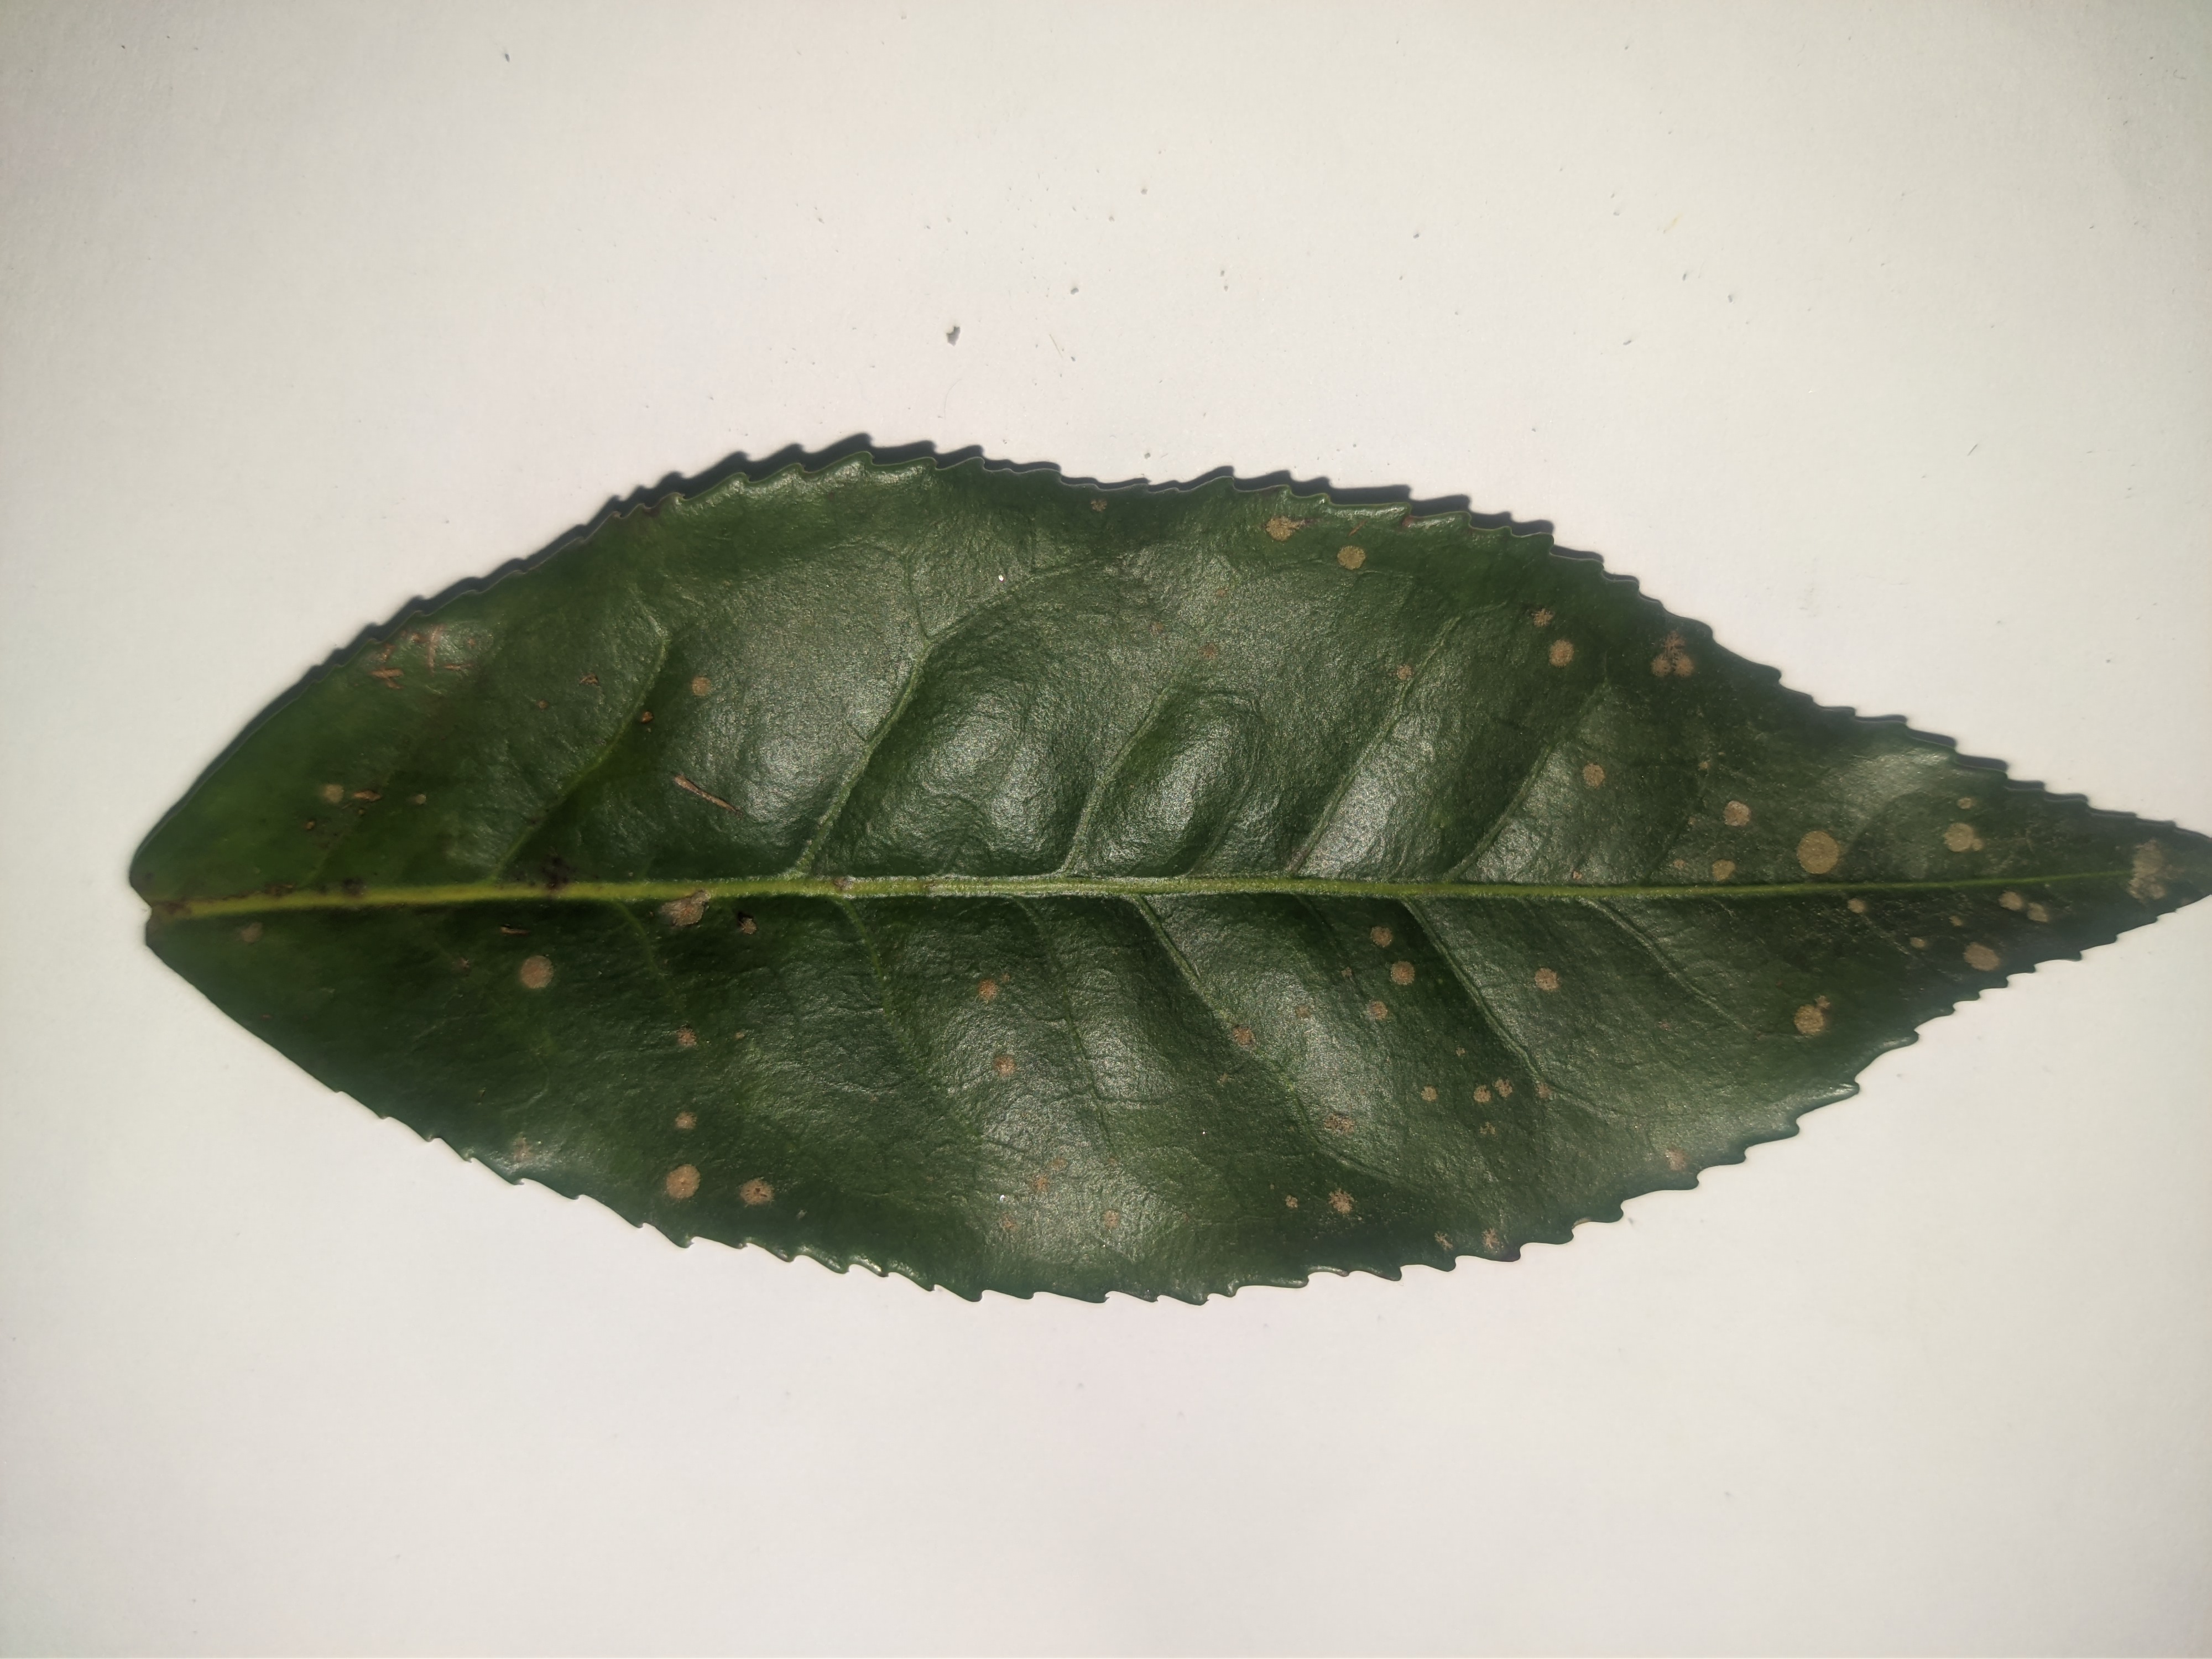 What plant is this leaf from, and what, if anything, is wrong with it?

tea, algal leaf
